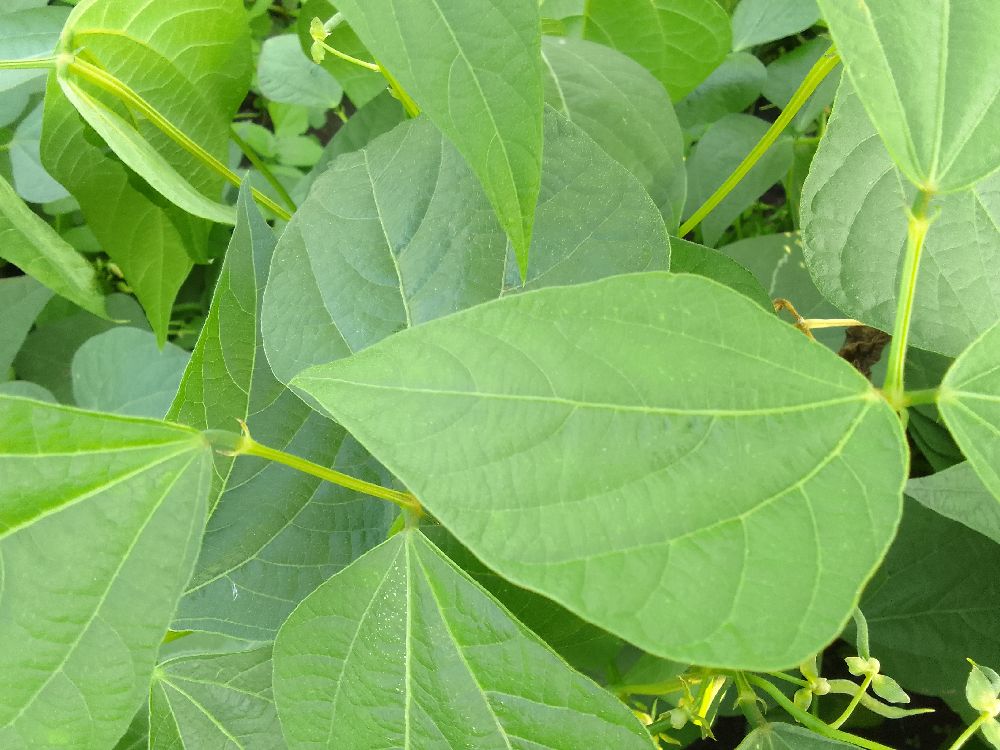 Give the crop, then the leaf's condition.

common bean, healthy
